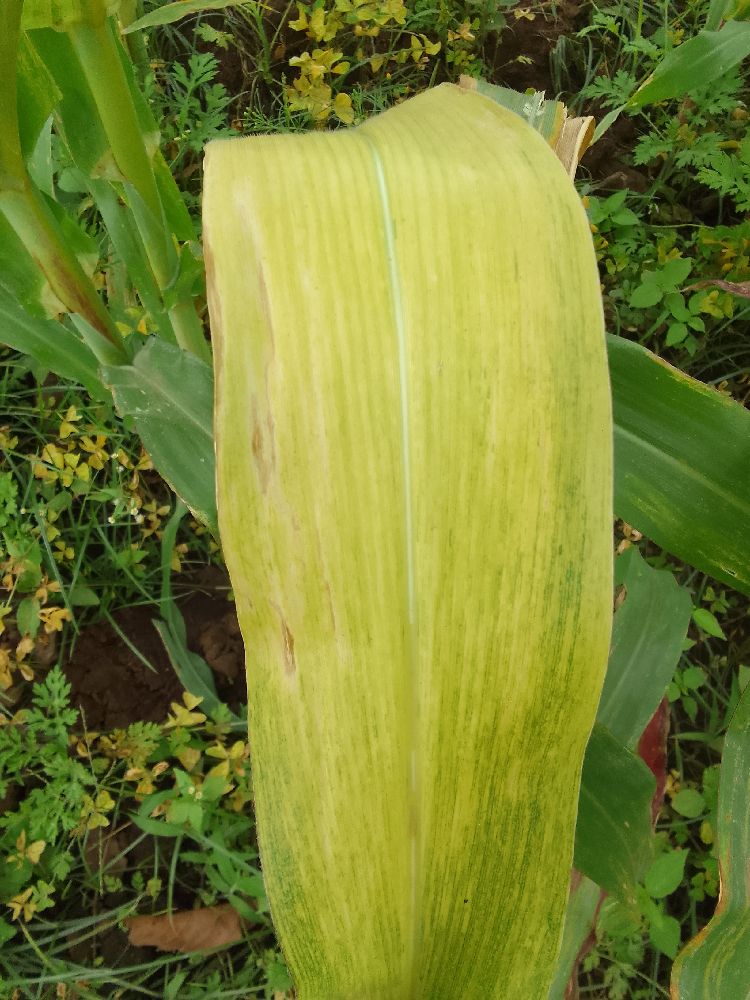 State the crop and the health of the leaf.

maize, maize lethal necrosis
